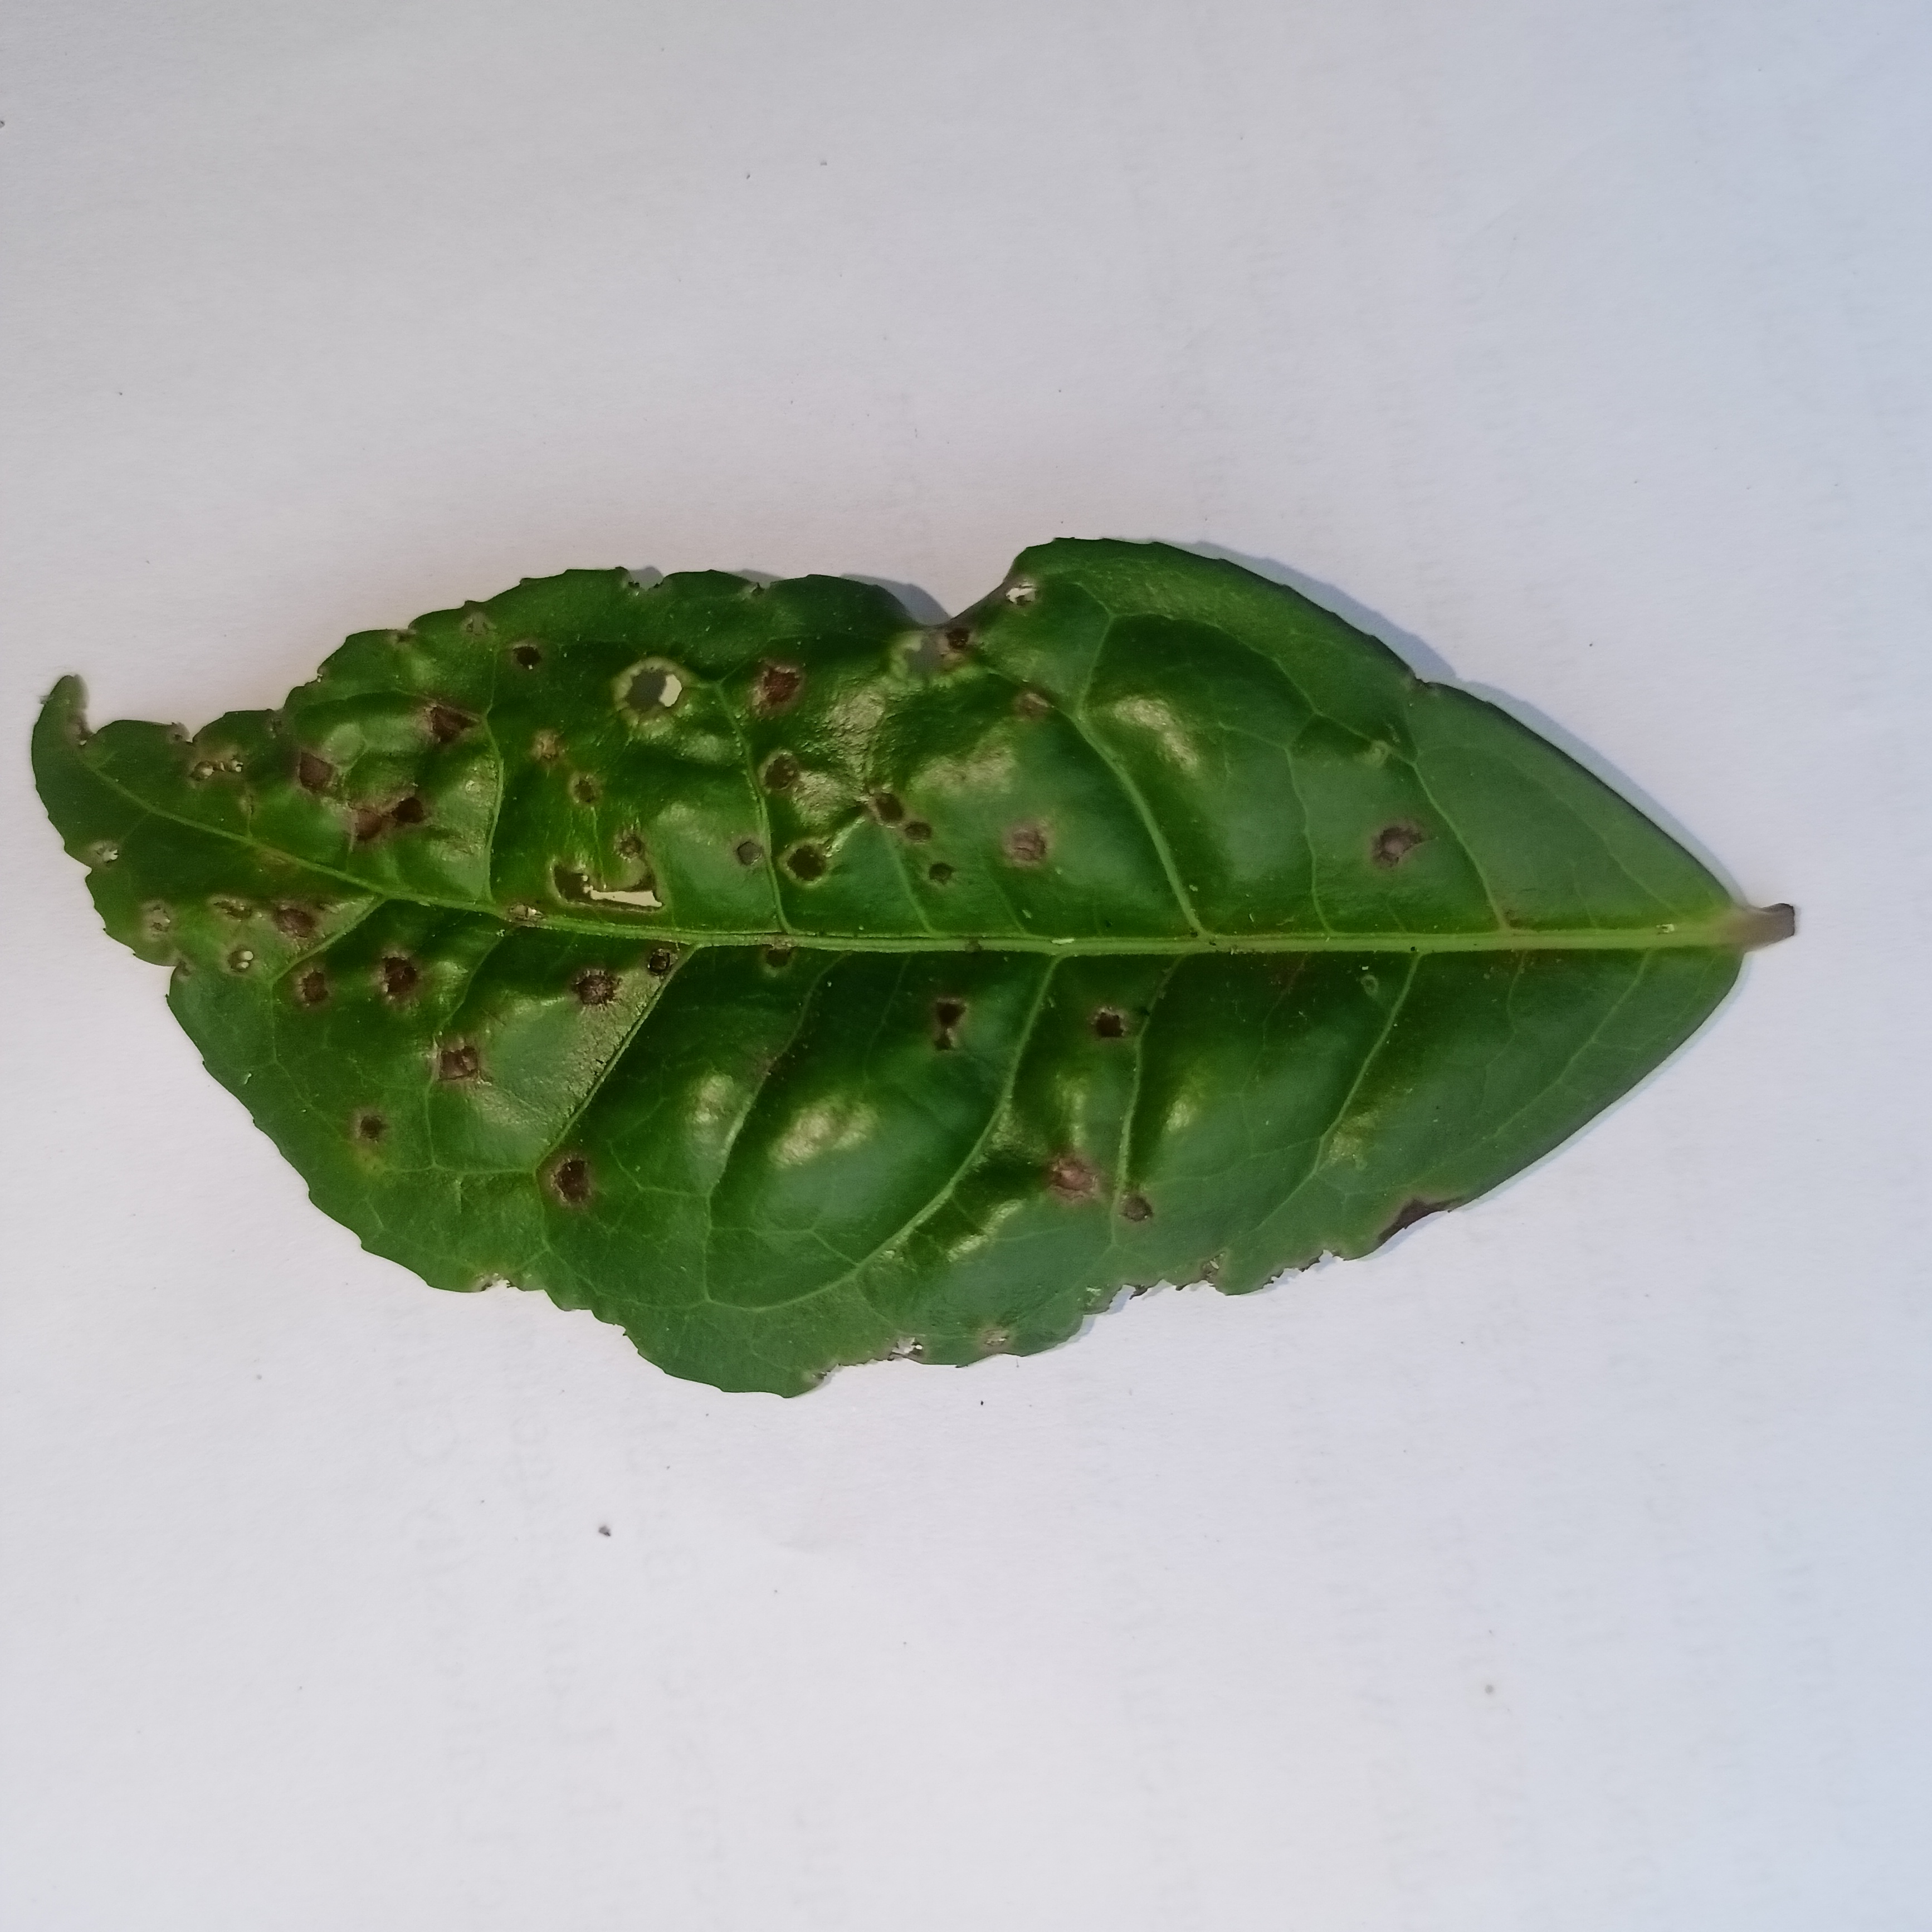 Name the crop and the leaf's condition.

tea, helopeltis
